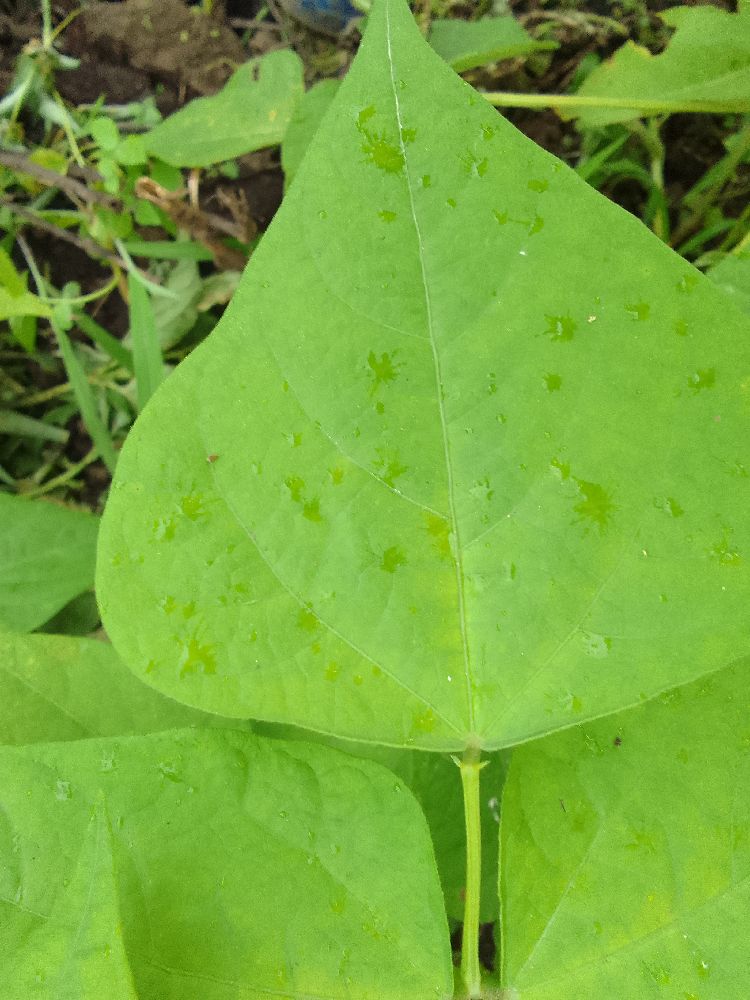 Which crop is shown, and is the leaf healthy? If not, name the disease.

common bean, healthy
